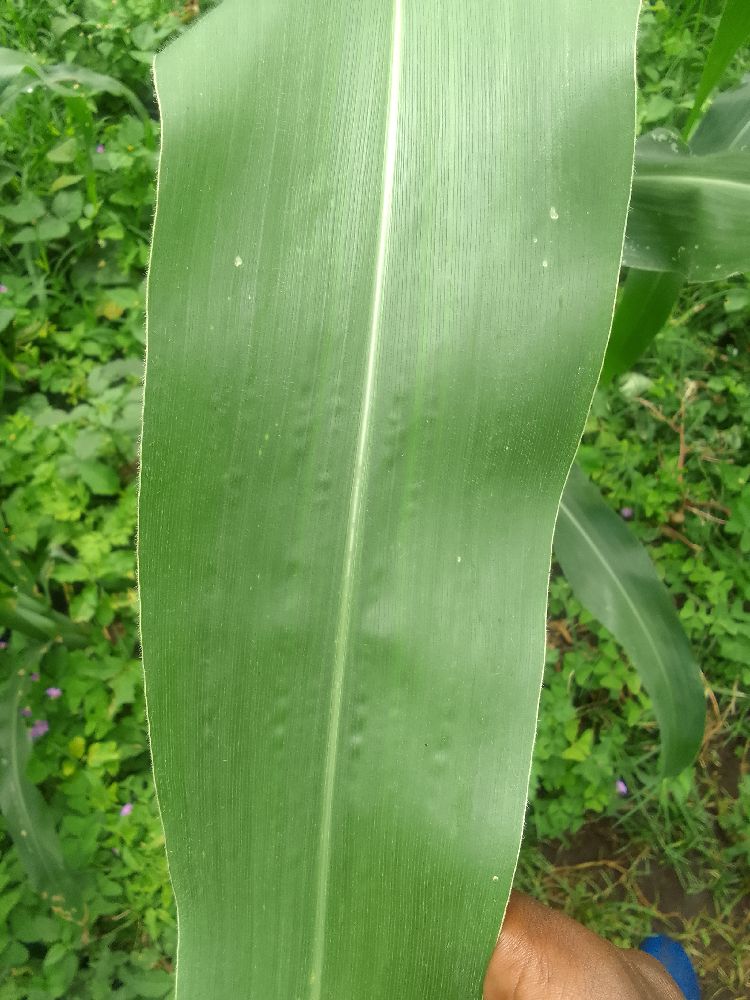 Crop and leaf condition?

maize, healthy
